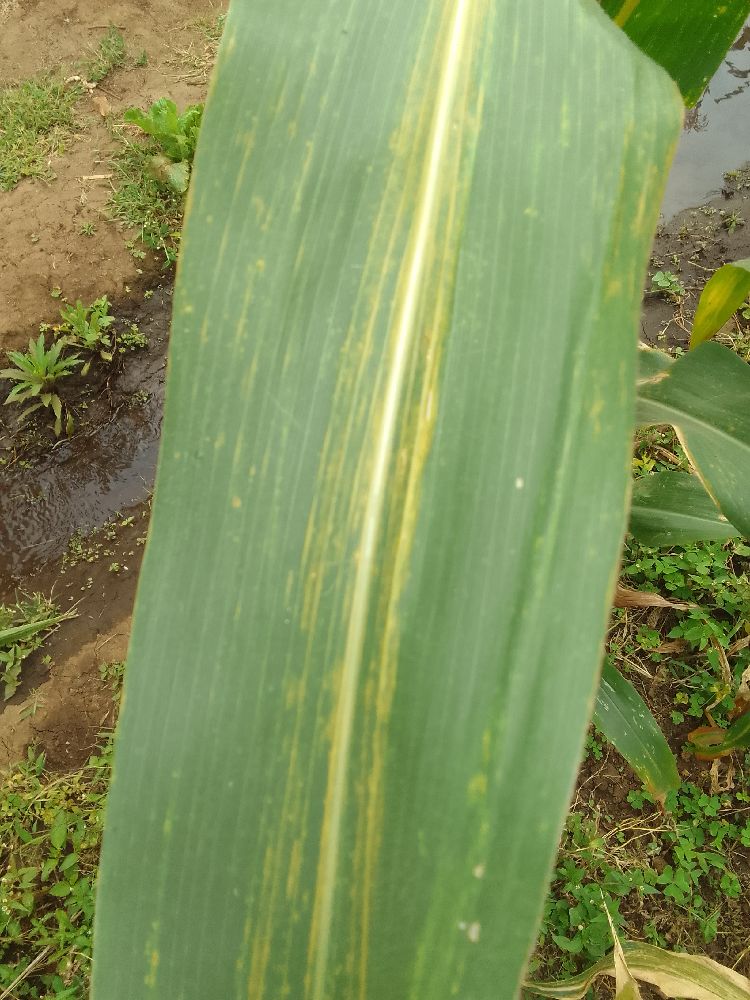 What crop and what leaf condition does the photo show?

maize, maize lethal necrosis
